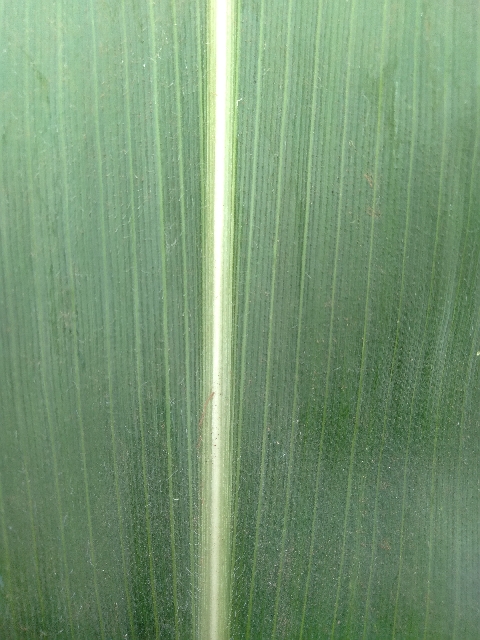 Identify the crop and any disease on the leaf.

maize, healthy
